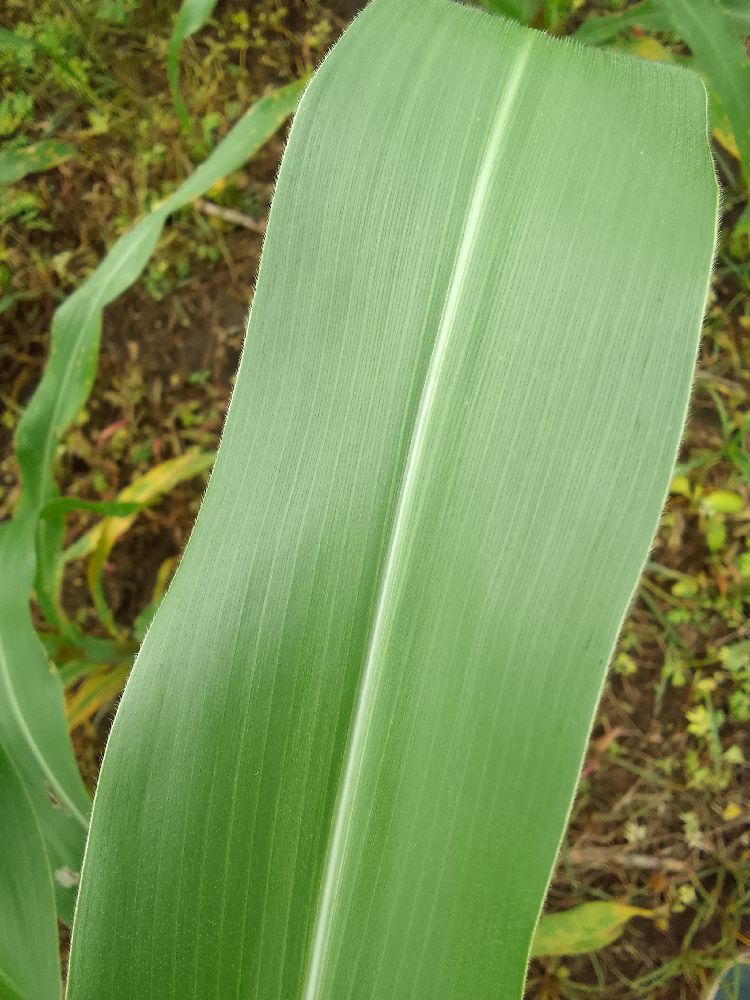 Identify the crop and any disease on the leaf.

maize, healthy
